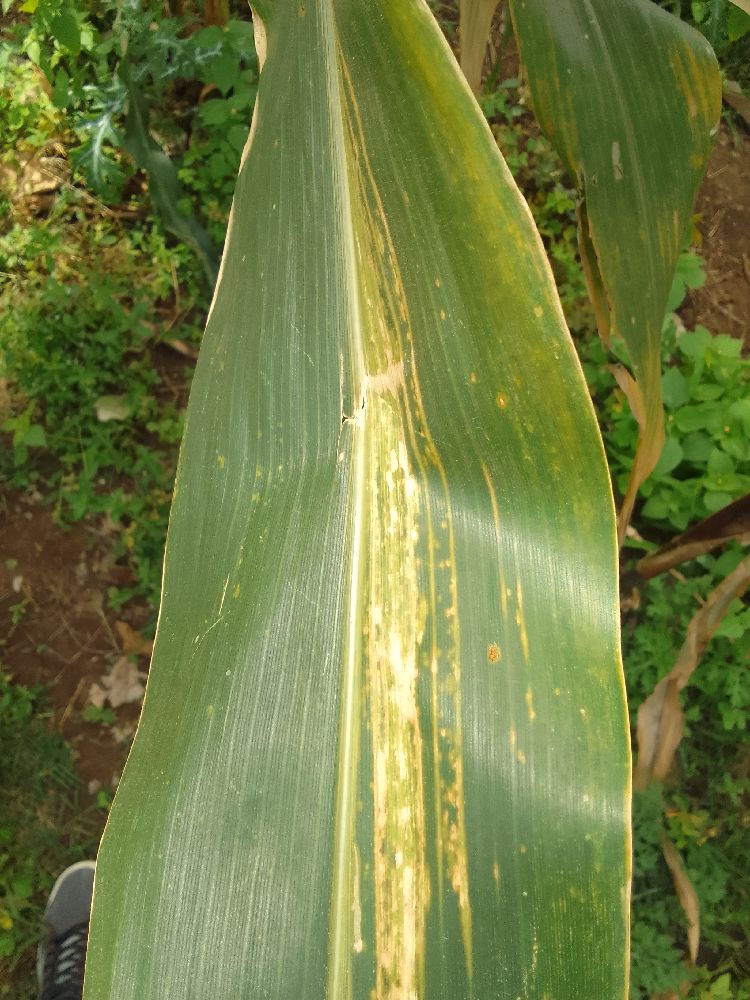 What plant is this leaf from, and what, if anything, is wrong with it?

maize, maize lethal necrosis
